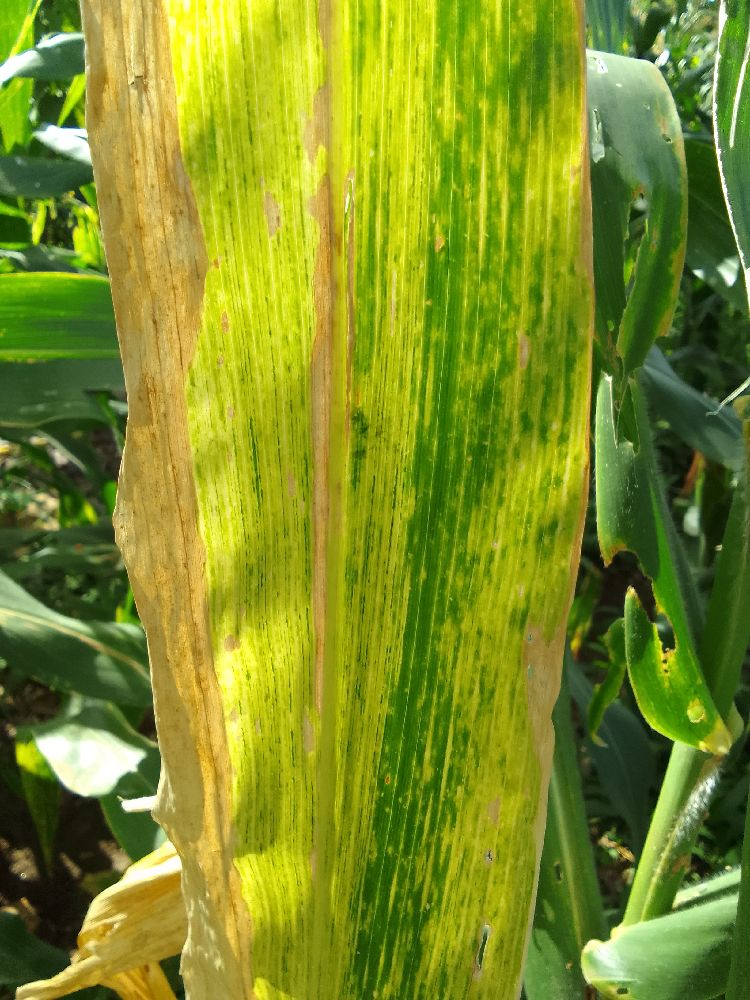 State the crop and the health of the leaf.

maize, maize lethal necrosis
